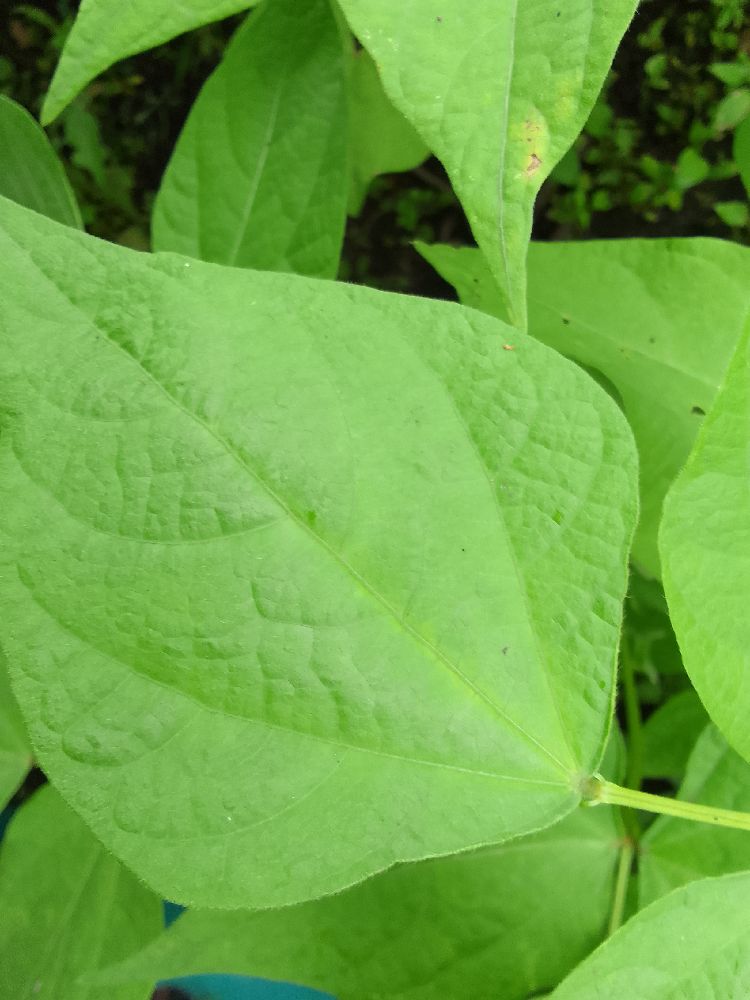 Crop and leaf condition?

common bean, healthy
